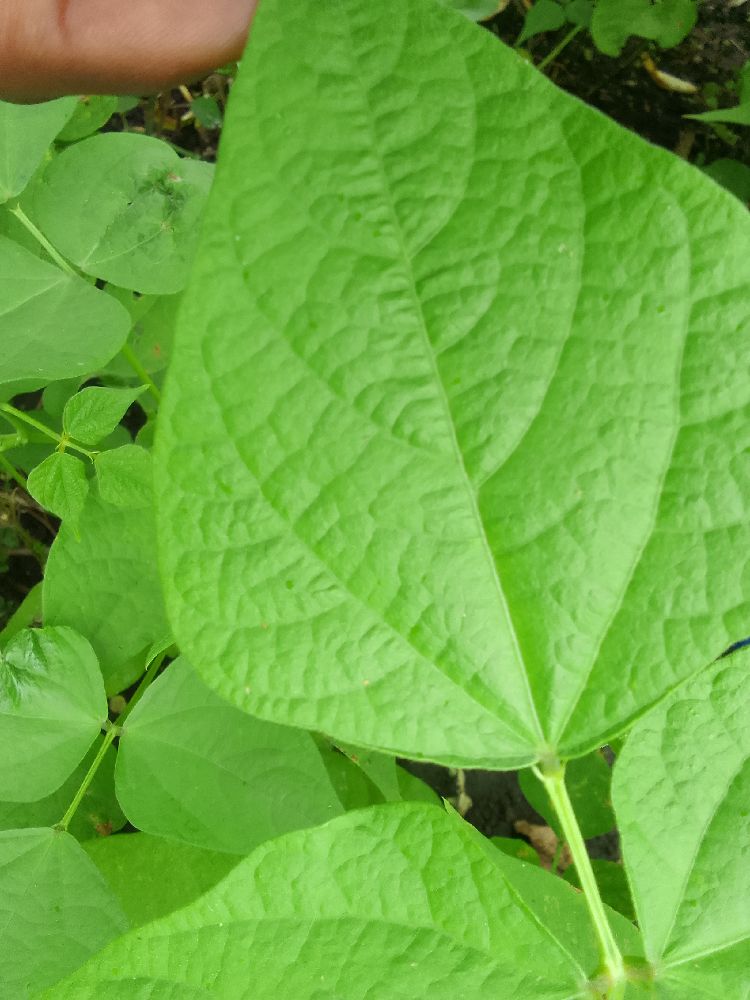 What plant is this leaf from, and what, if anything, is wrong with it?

common bean, healthy
